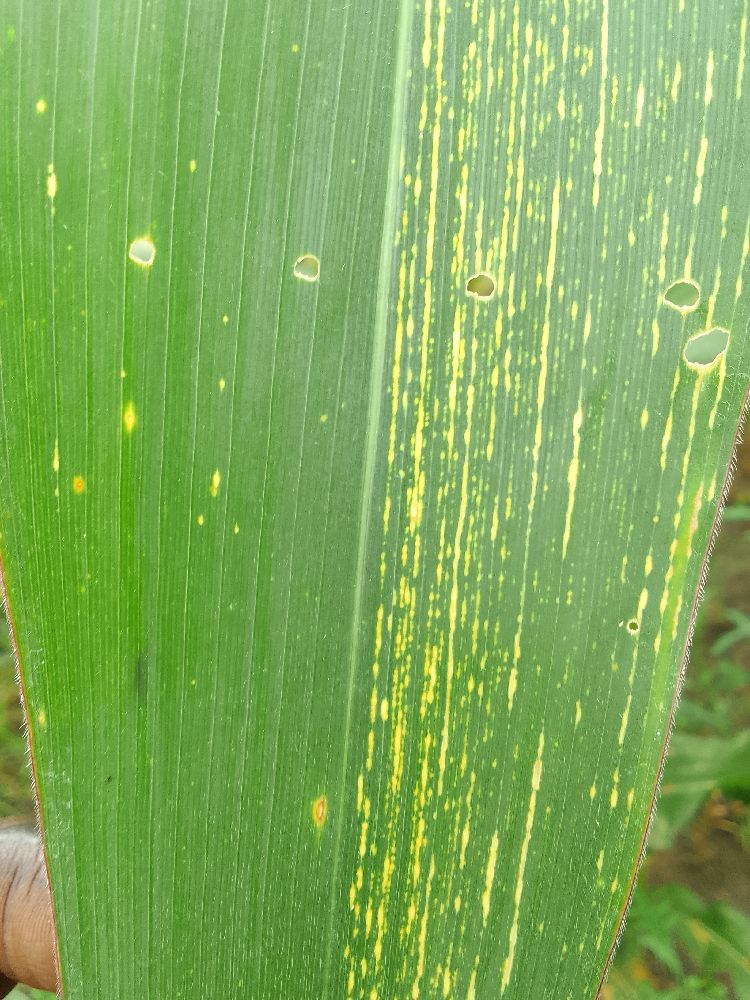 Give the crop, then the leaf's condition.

maize, maize streak virus
